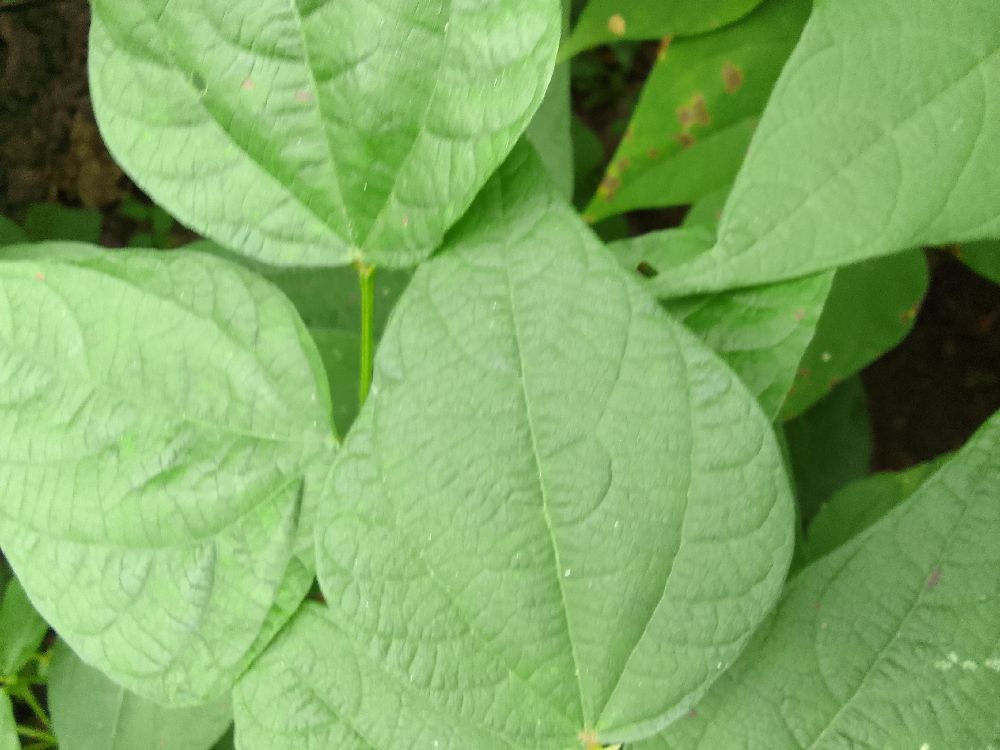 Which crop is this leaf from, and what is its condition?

common bean, healthy
